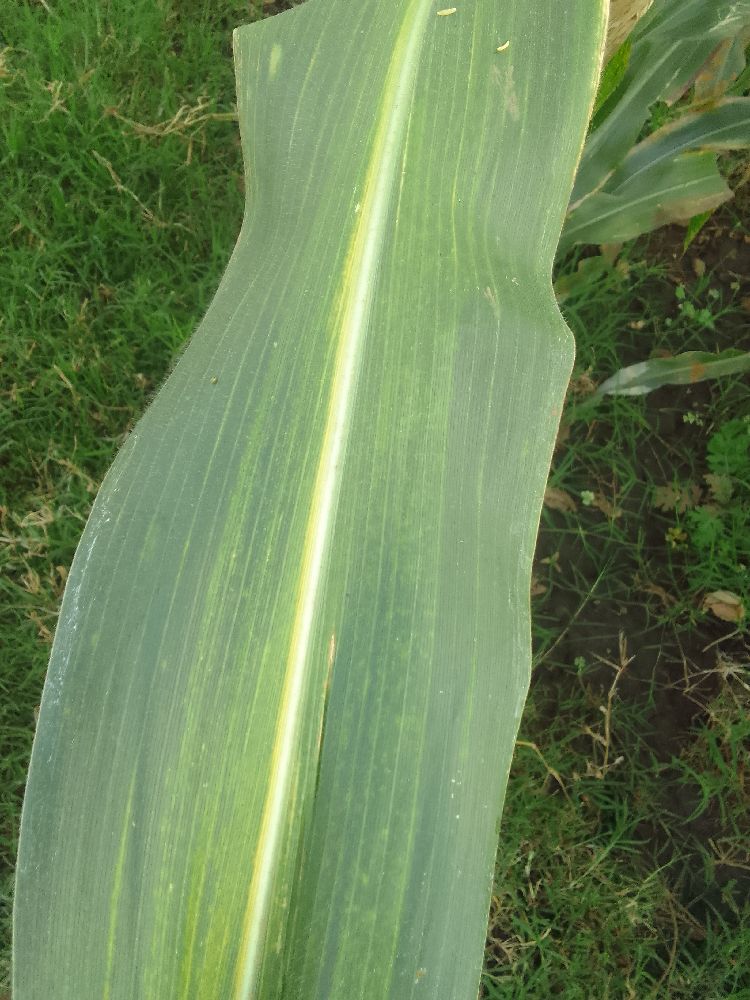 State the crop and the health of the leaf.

maize, maize lethal necrosis
